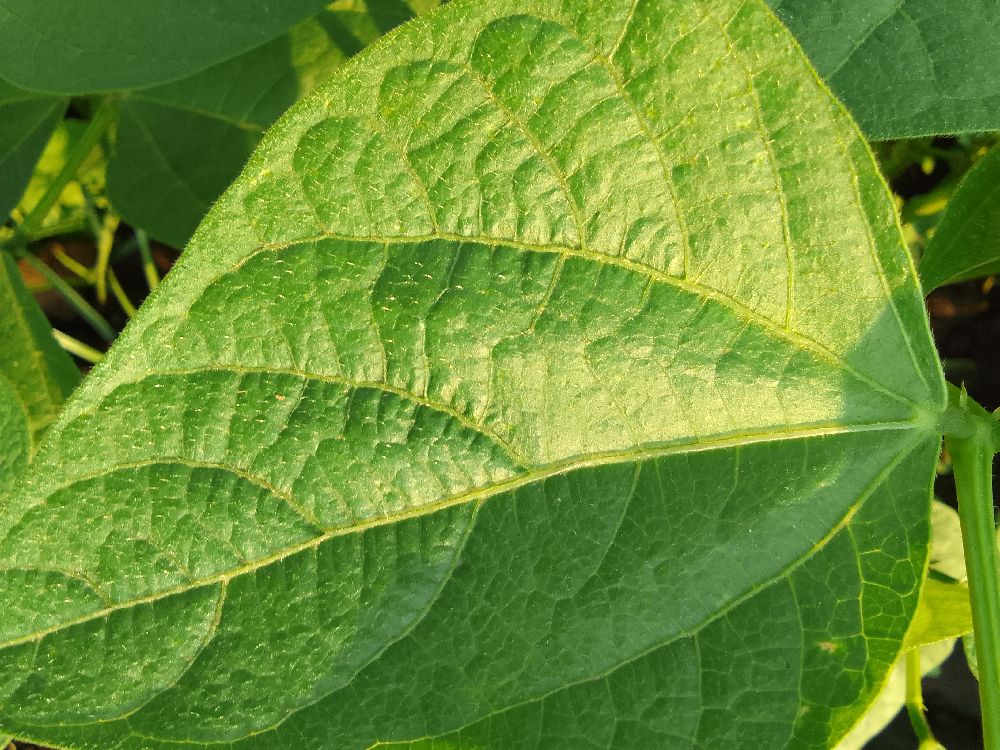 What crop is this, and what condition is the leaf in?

common bean, healthy
